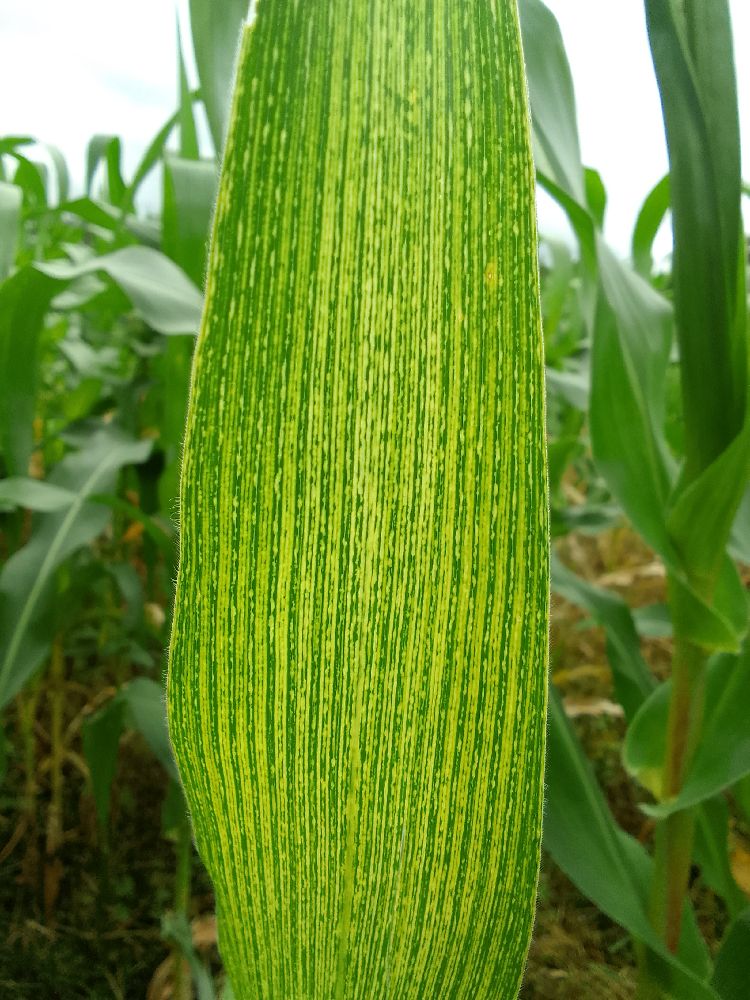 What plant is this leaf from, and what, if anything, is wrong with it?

maize, maize streak virus
